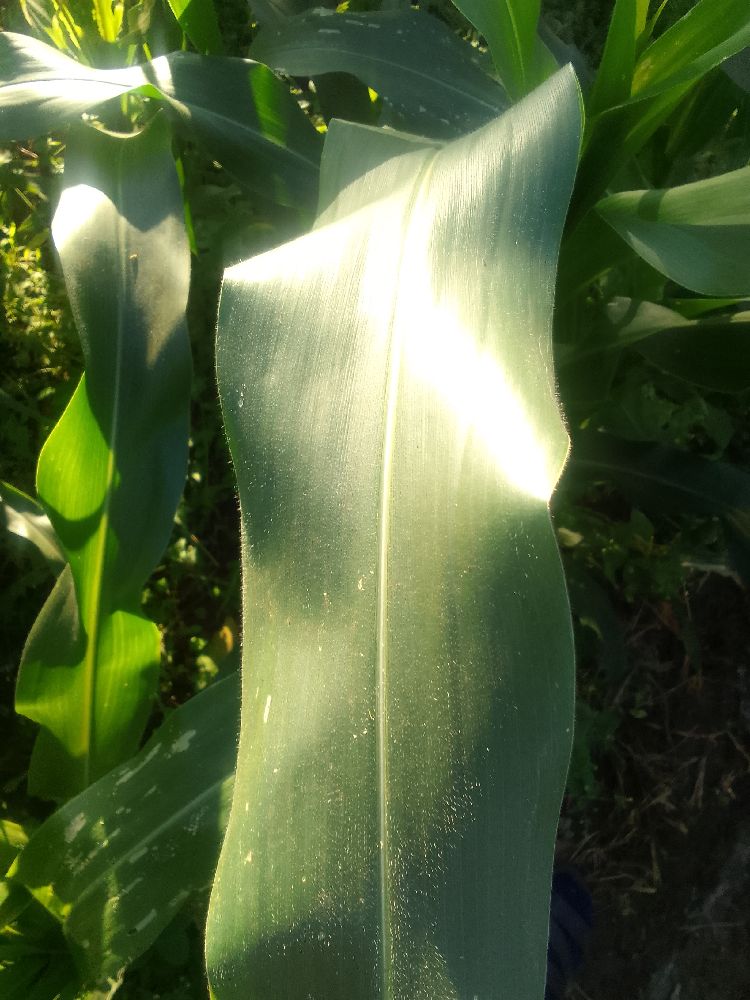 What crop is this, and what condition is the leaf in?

maize, healthy
